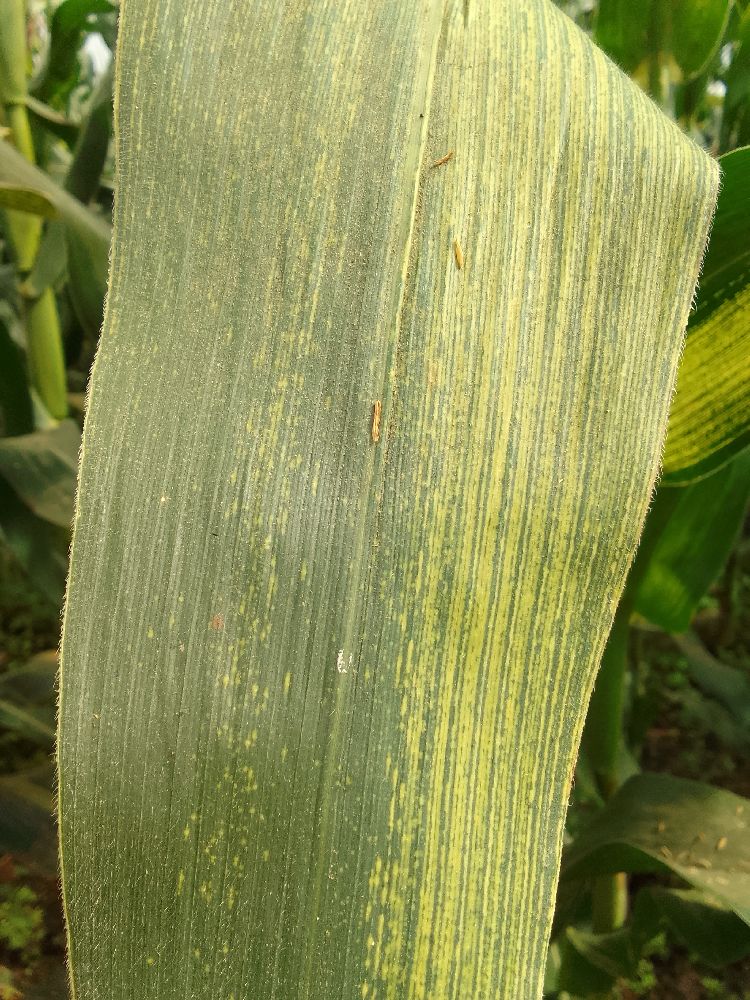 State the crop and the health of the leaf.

maize, maize streak virus
